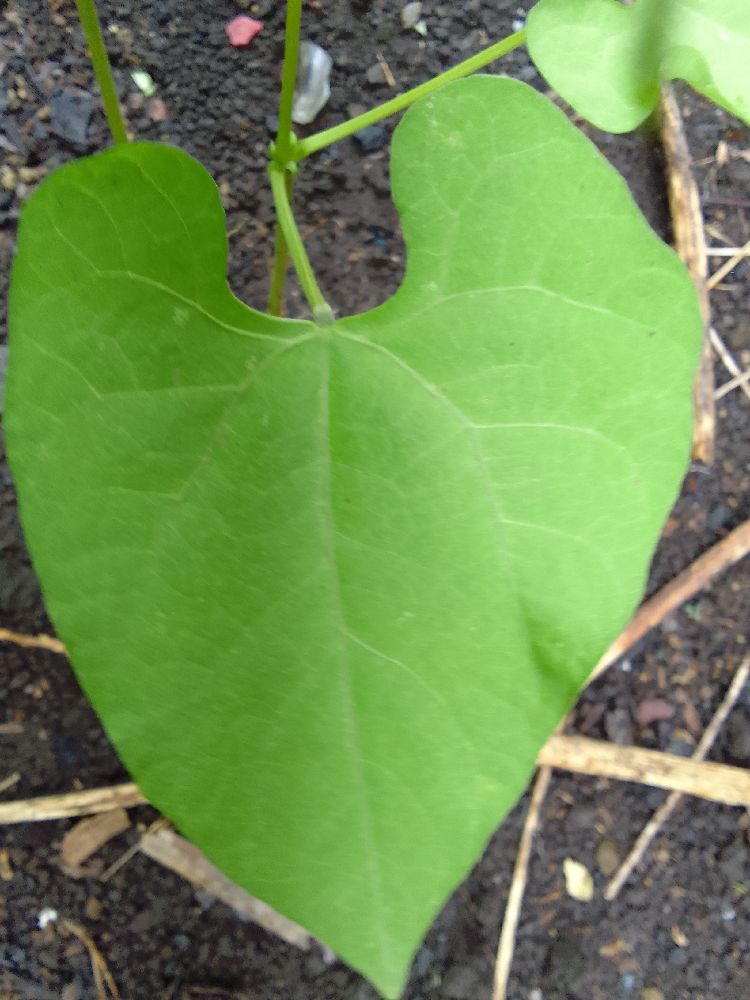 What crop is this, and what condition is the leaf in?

common bean, healthy
